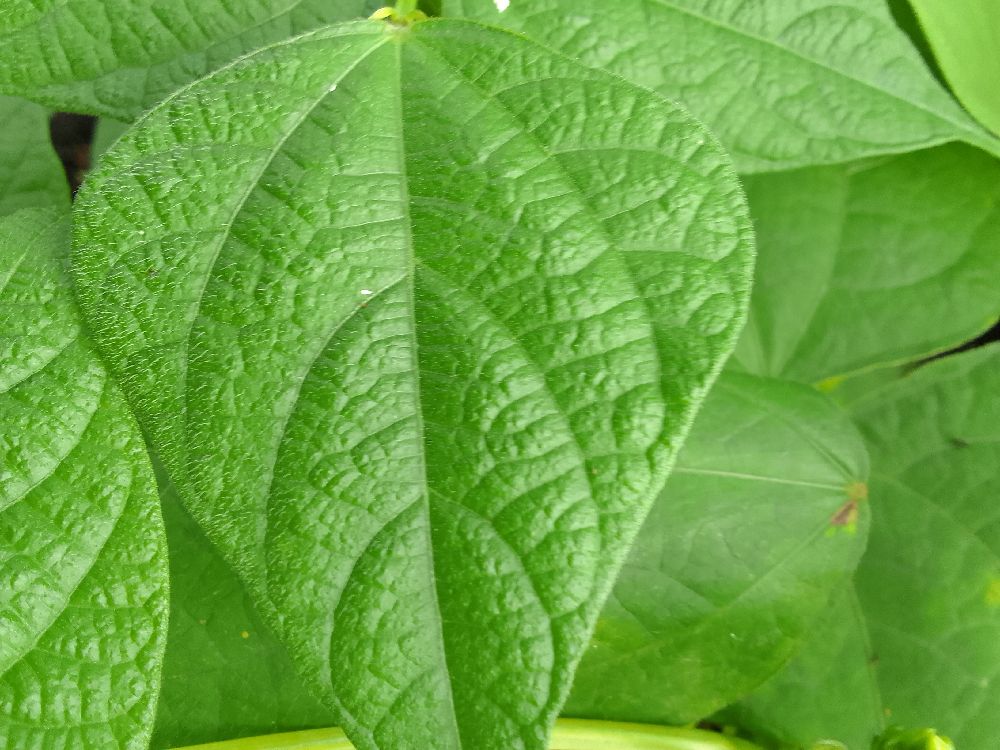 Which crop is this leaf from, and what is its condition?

common bean, healthy
